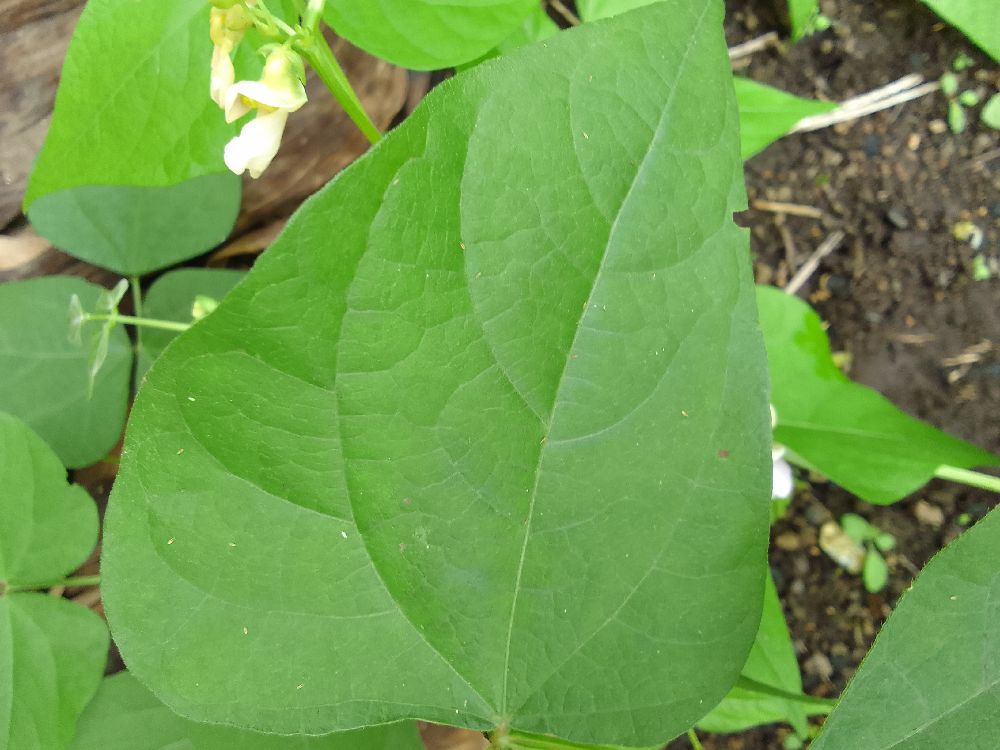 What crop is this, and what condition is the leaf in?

common bean, healthy
